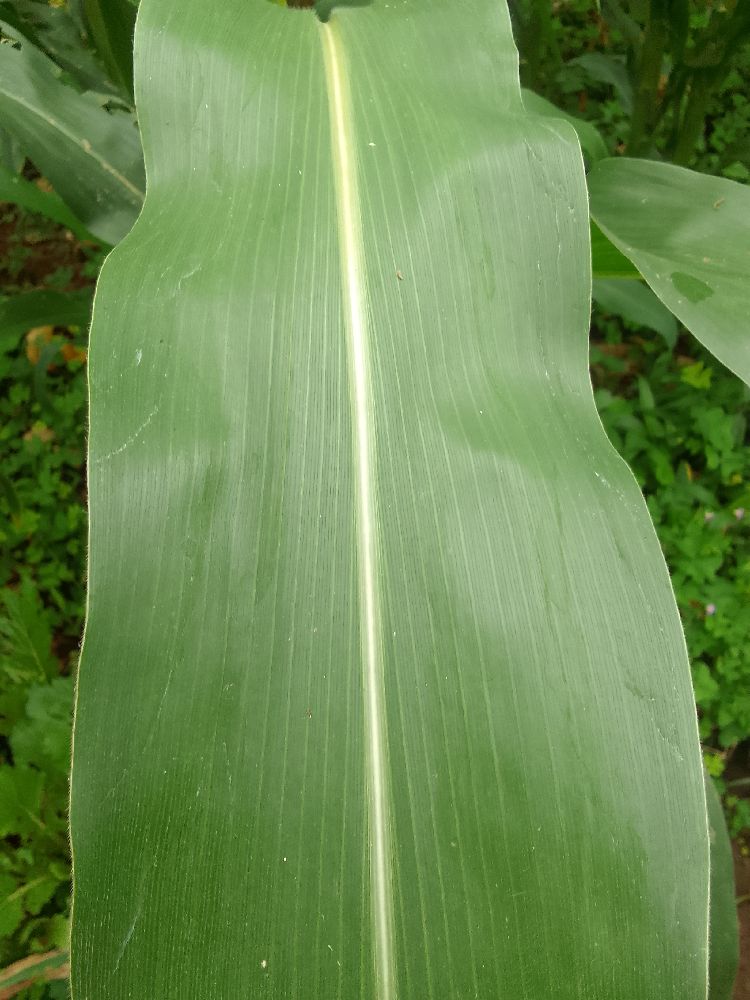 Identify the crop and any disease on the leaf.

maize, healthy
